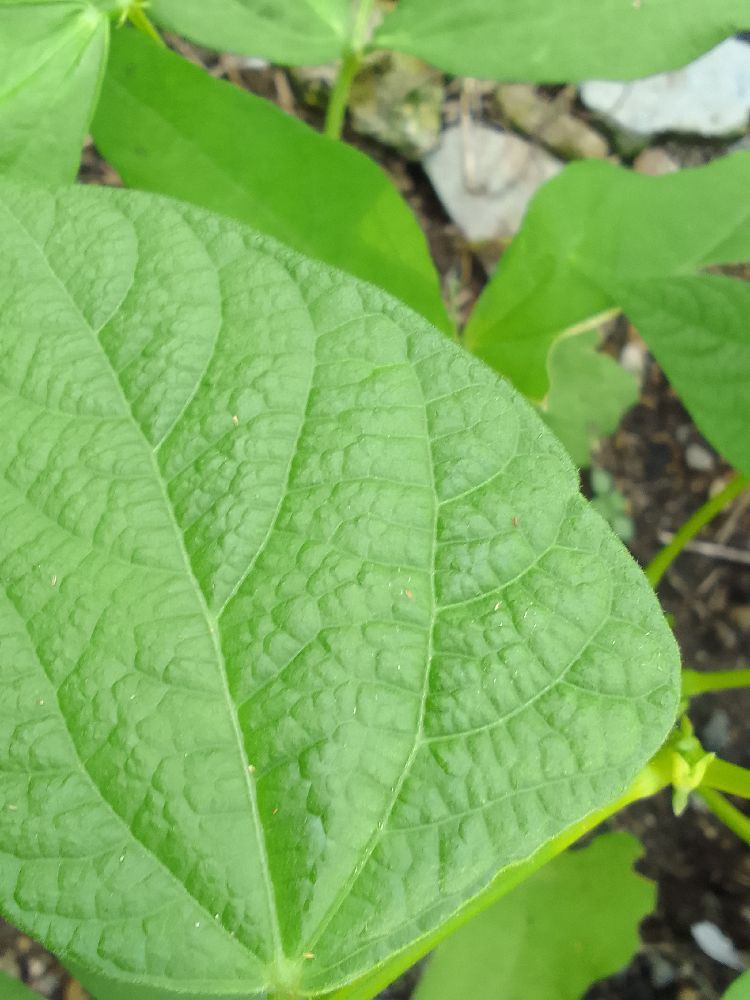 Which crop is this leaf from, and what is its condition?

common bean, healthy
